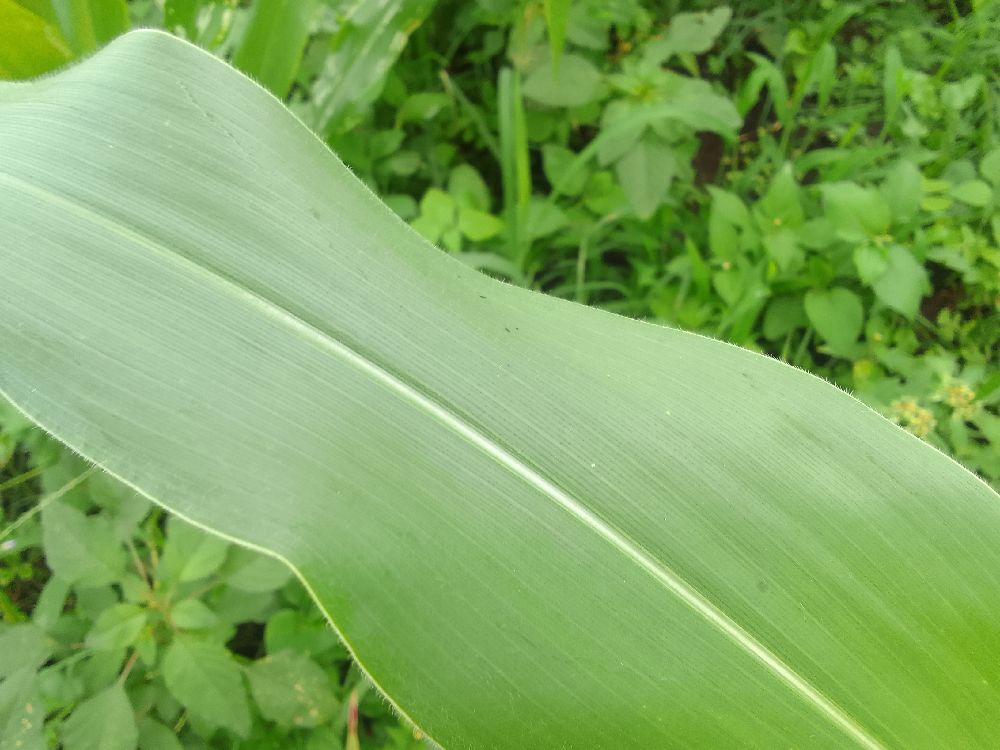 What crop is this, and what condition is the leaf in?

maize, healthy
